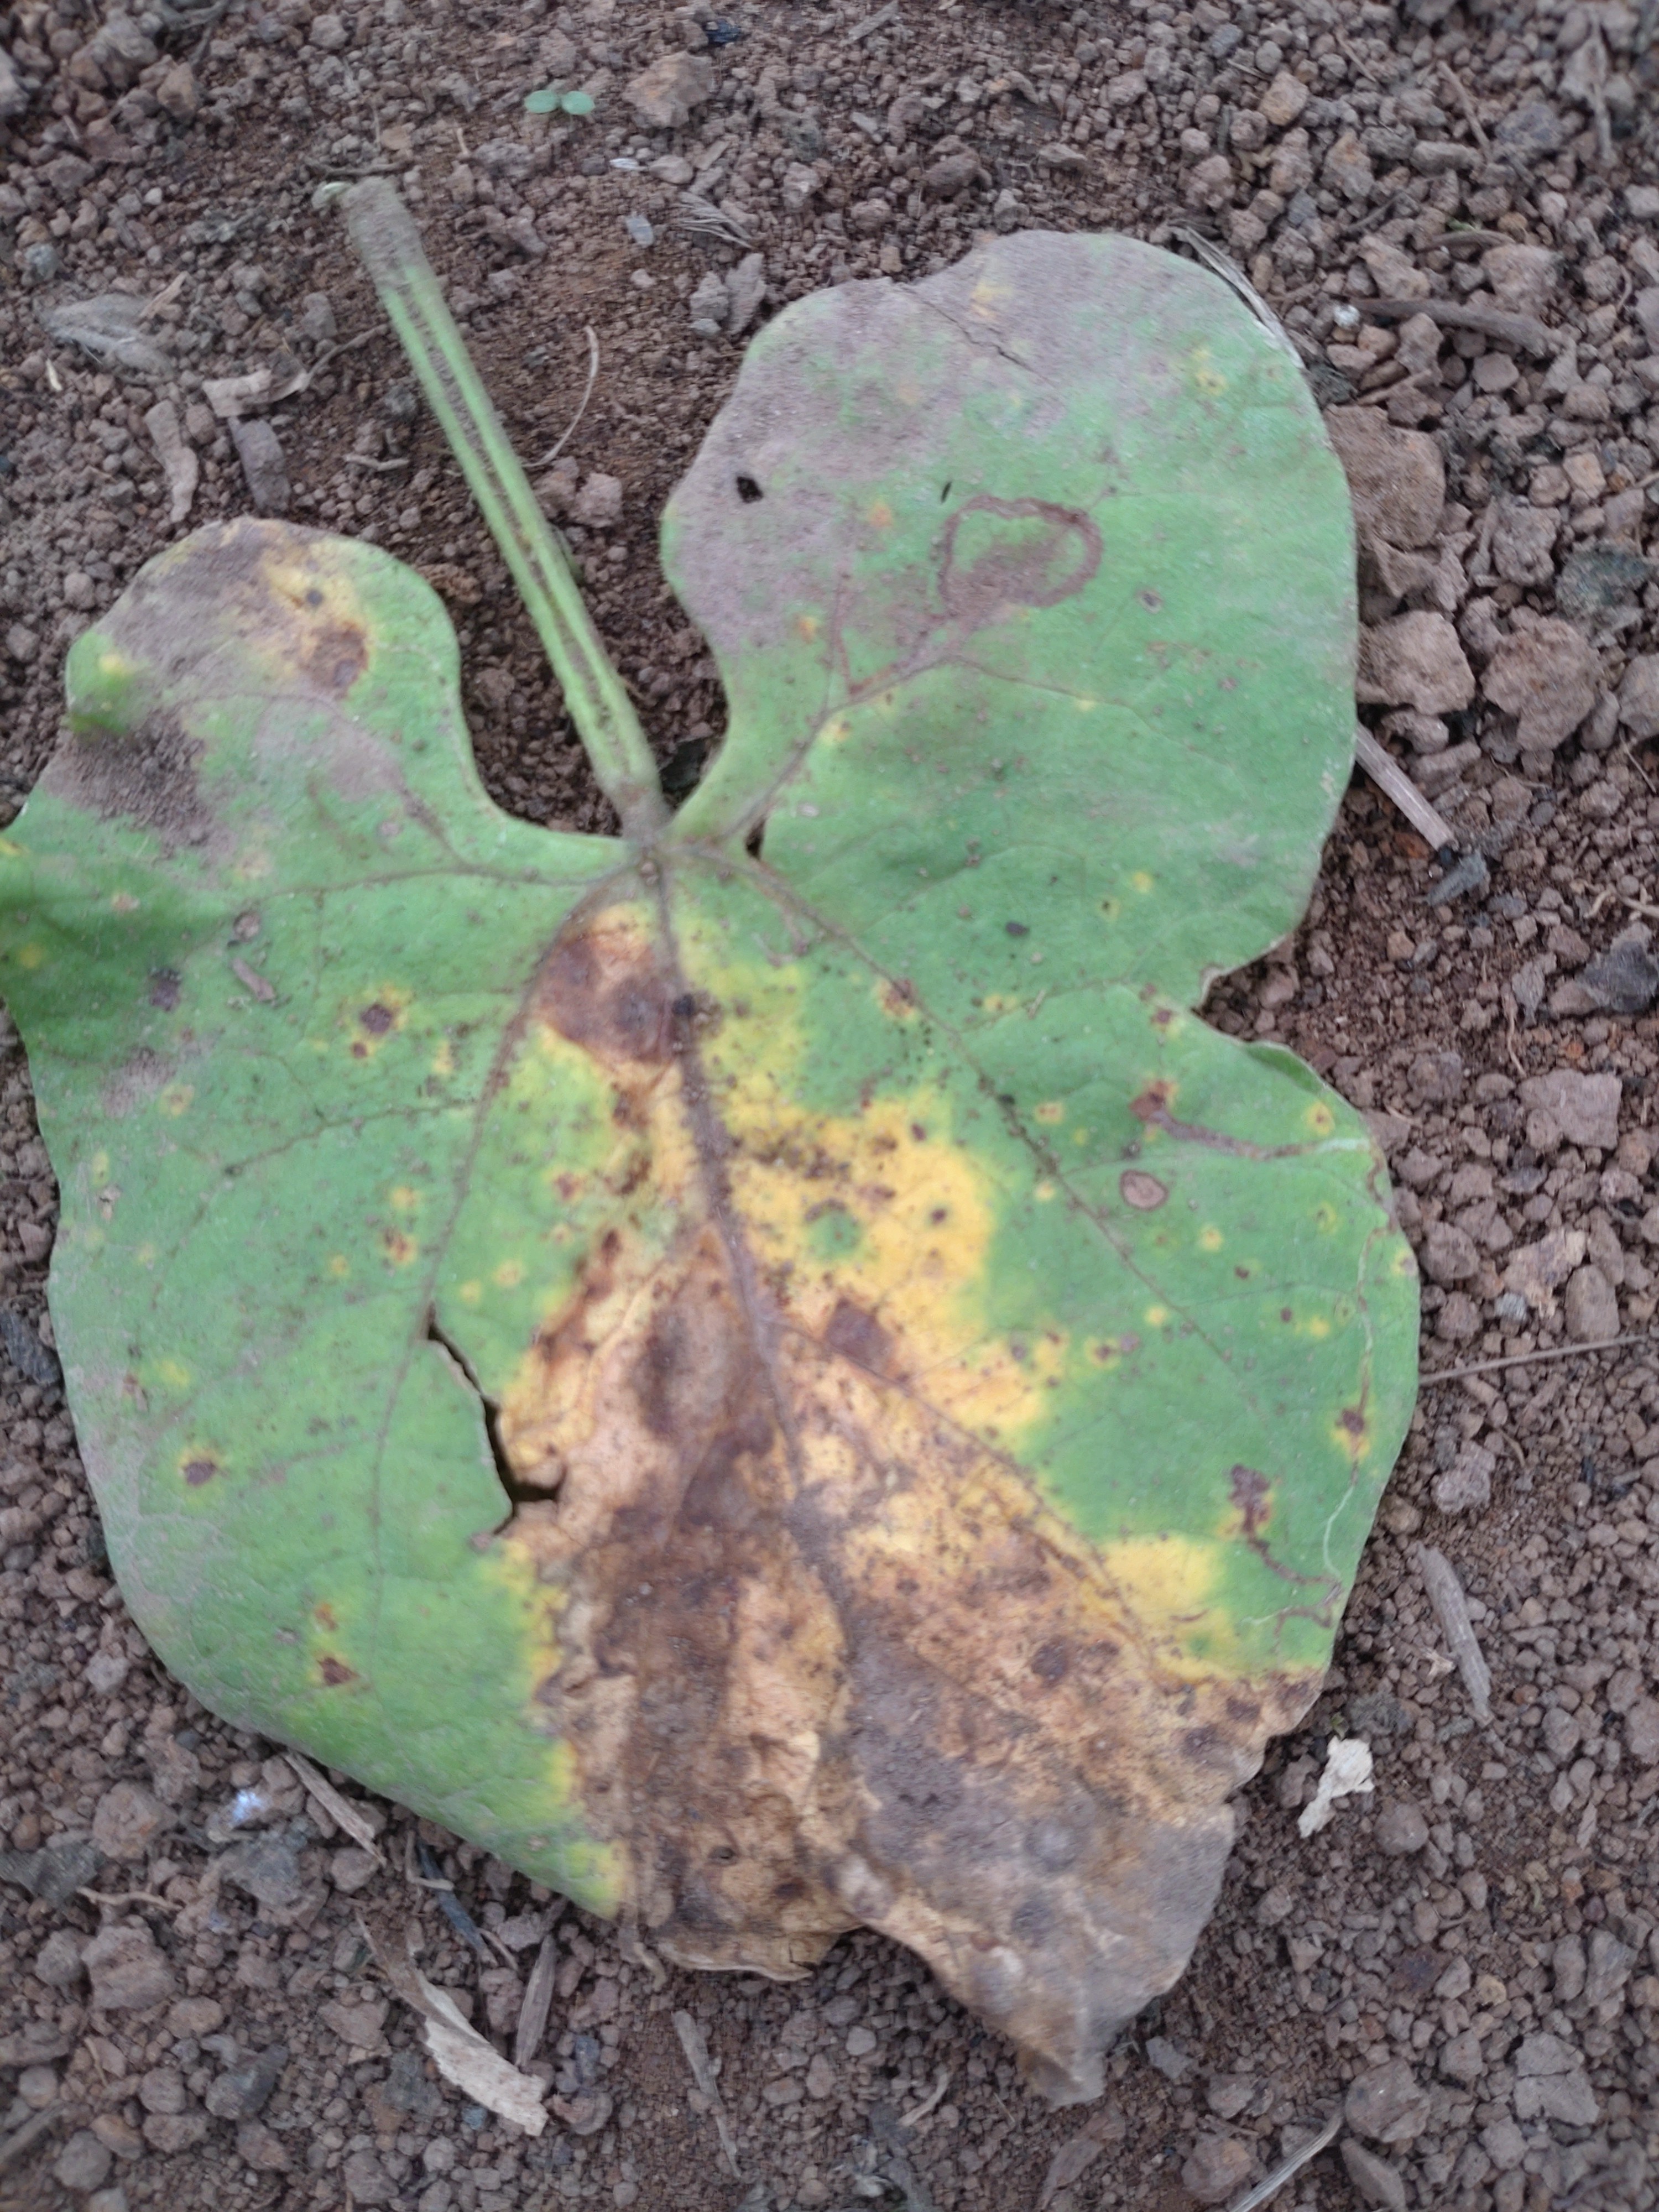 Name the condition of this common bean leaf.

anthracnose
